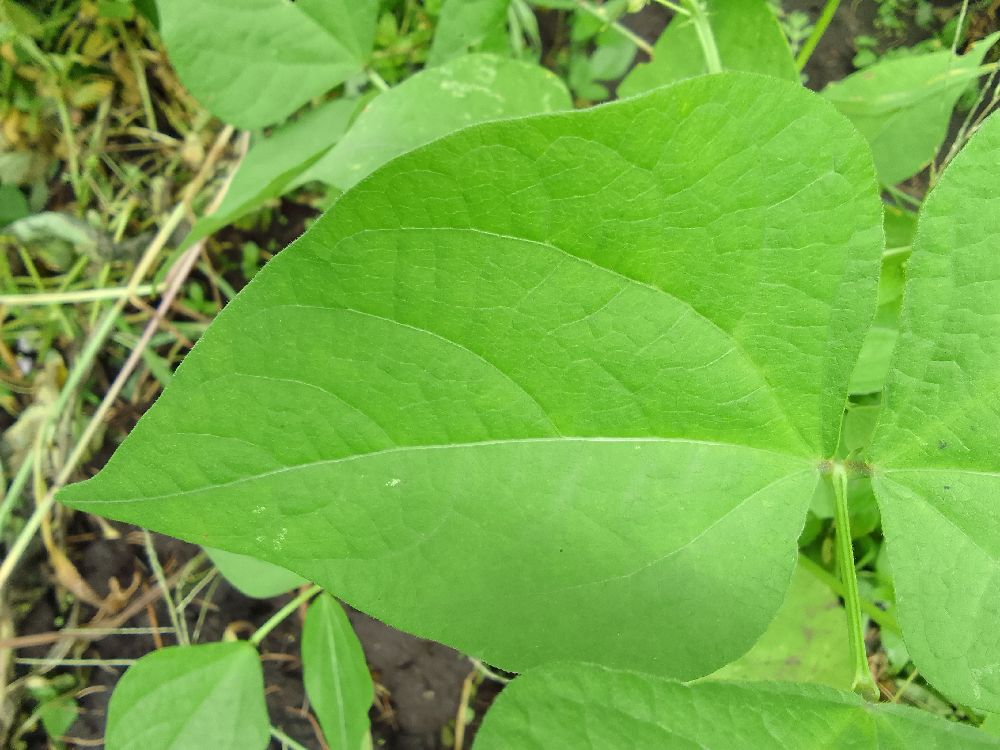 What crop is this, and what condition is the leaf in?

common bean, healthy
